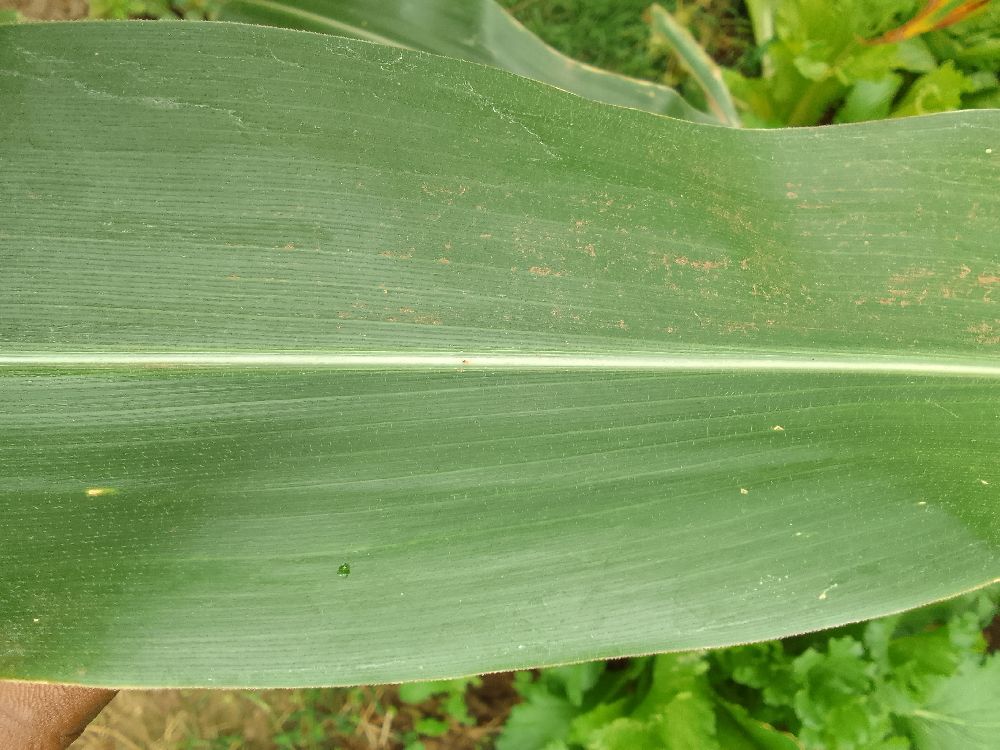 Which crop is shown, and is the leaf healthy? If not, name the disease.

maize, healthy
